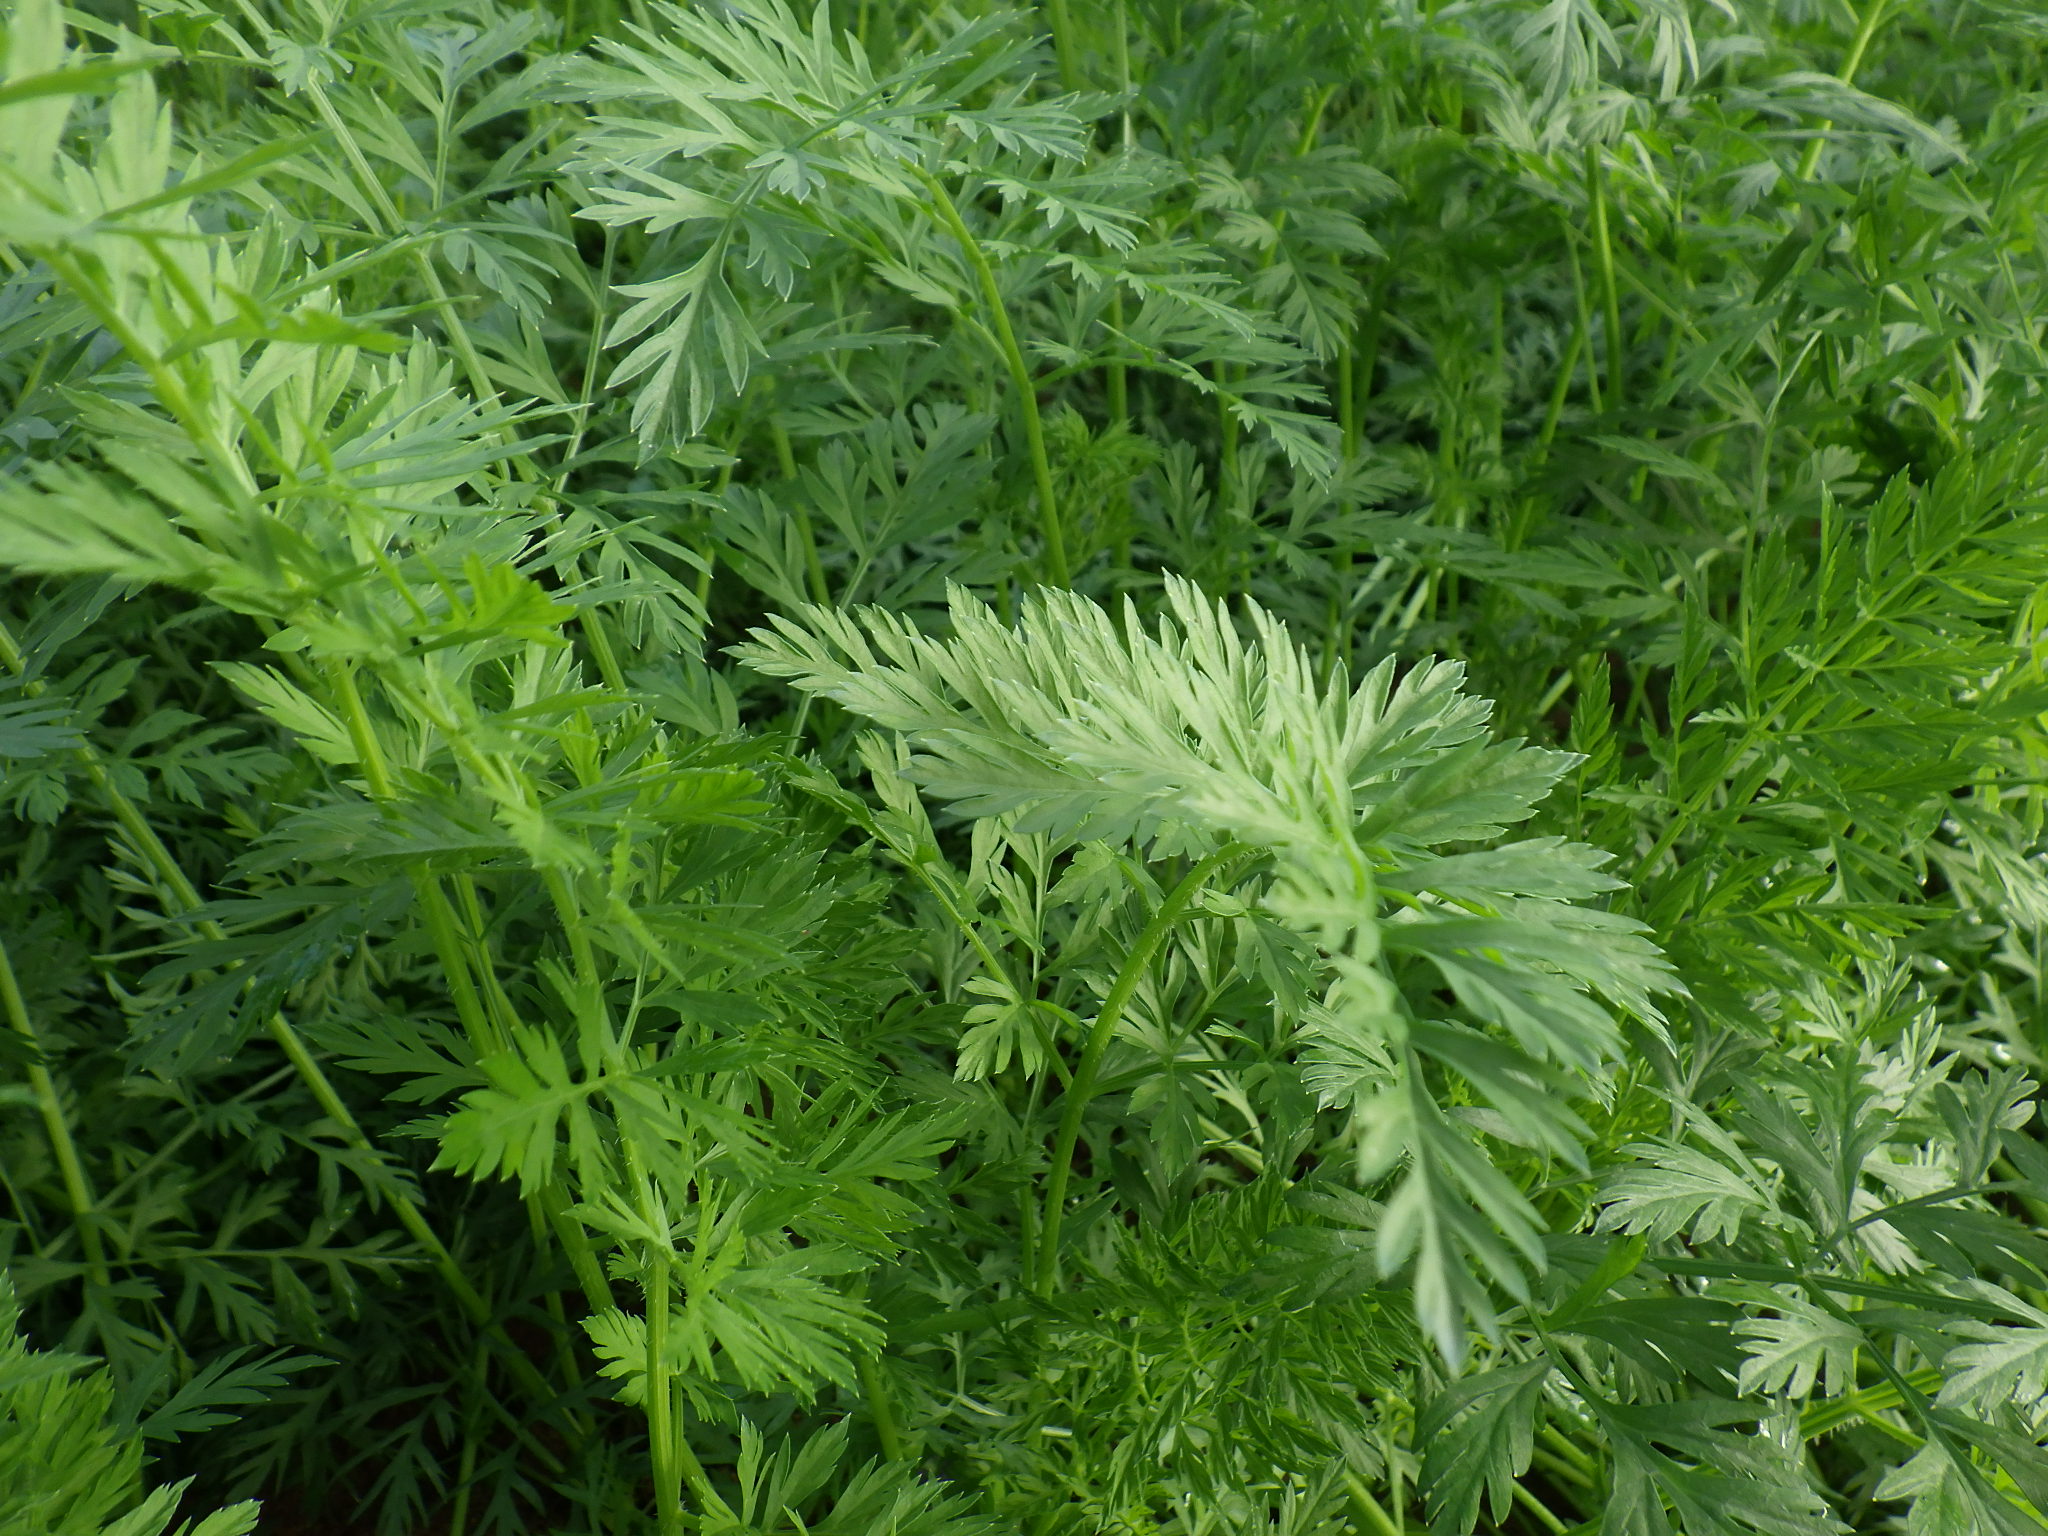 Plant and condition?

carrot, healthy
